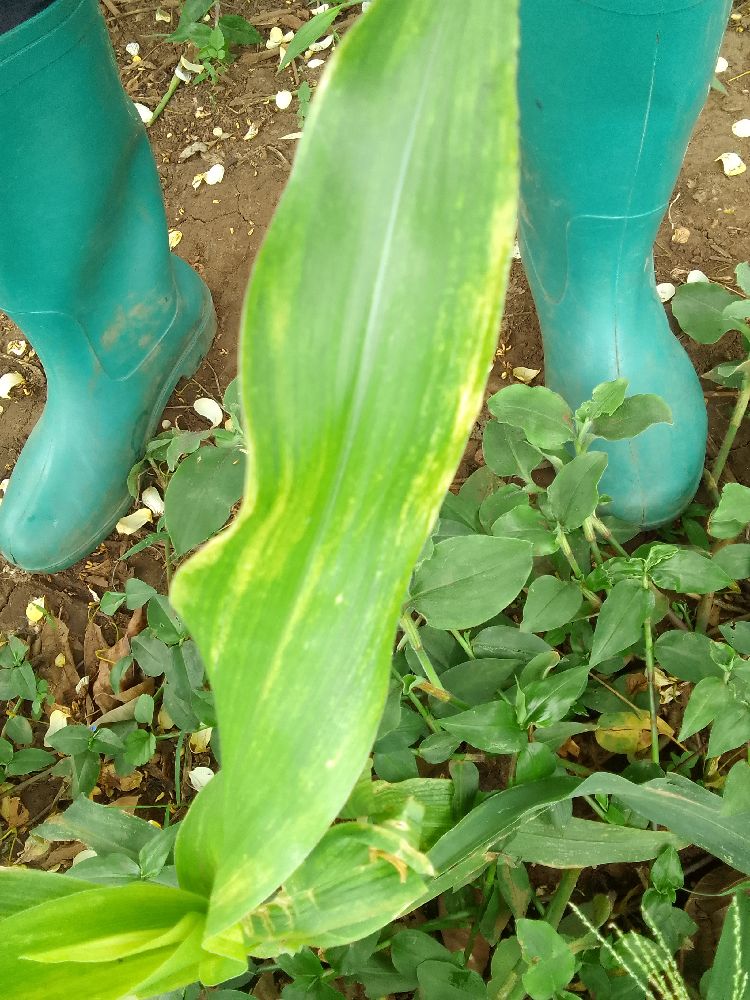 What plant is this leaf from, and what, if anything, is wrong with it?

maize, maize lethal necrosis
